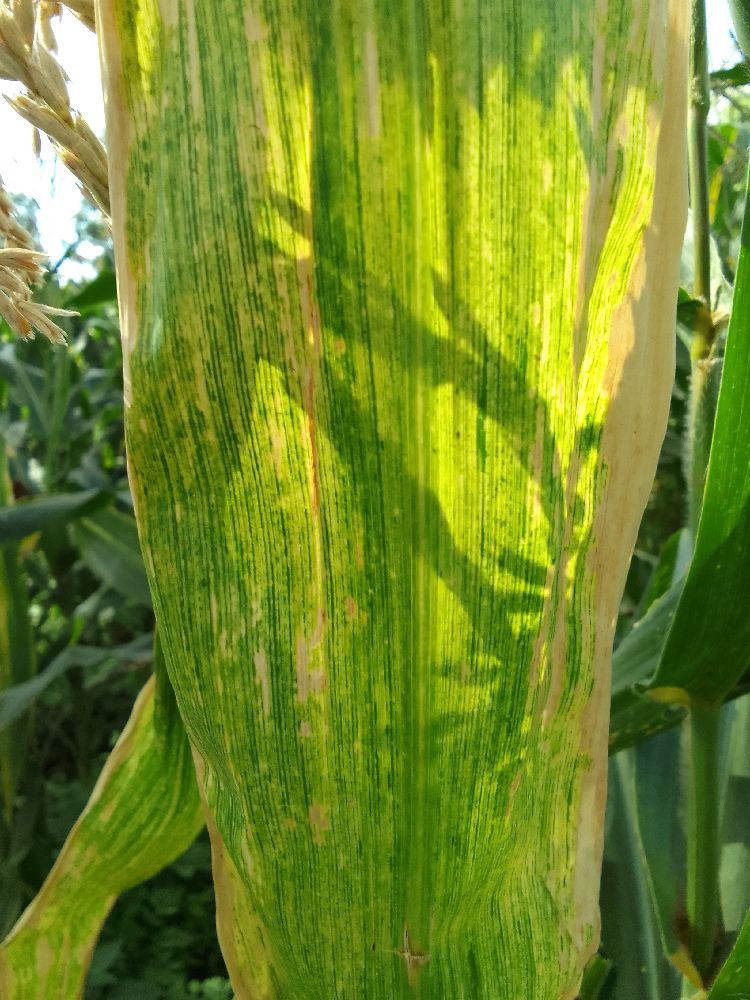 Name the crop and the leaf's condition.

maize, maize lethal necrosis
